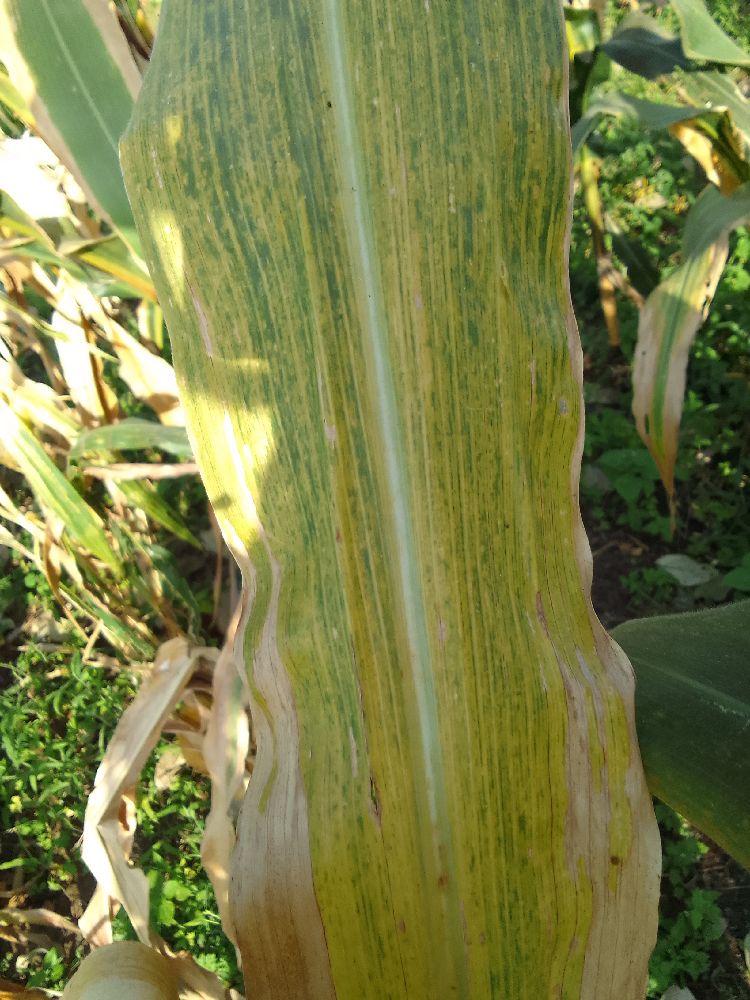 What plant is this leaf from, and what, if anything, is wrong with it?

maize, maize lethal necrosis
